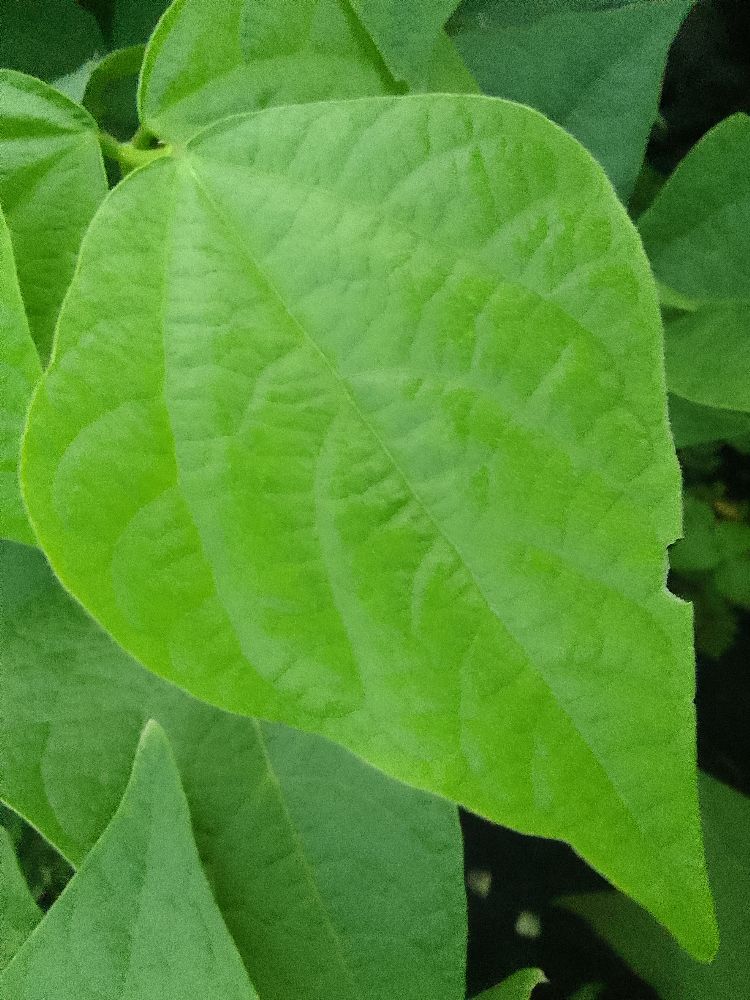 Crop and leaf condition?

common bean, healthy
